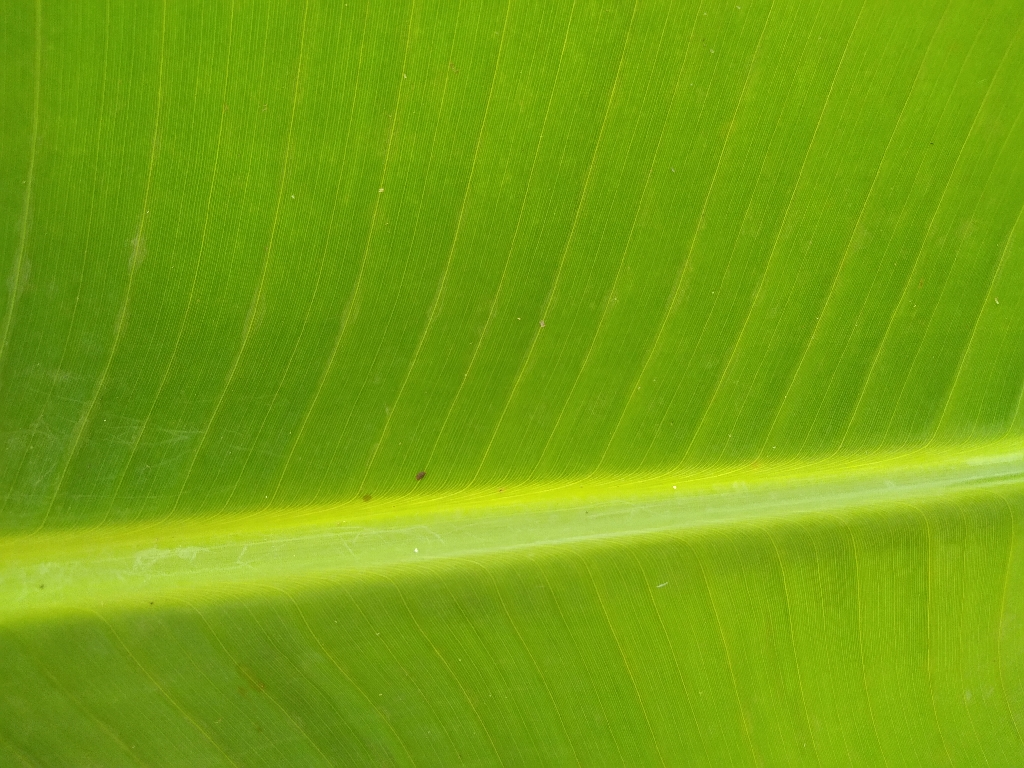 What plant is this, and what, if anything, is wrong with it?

banana, healthy
